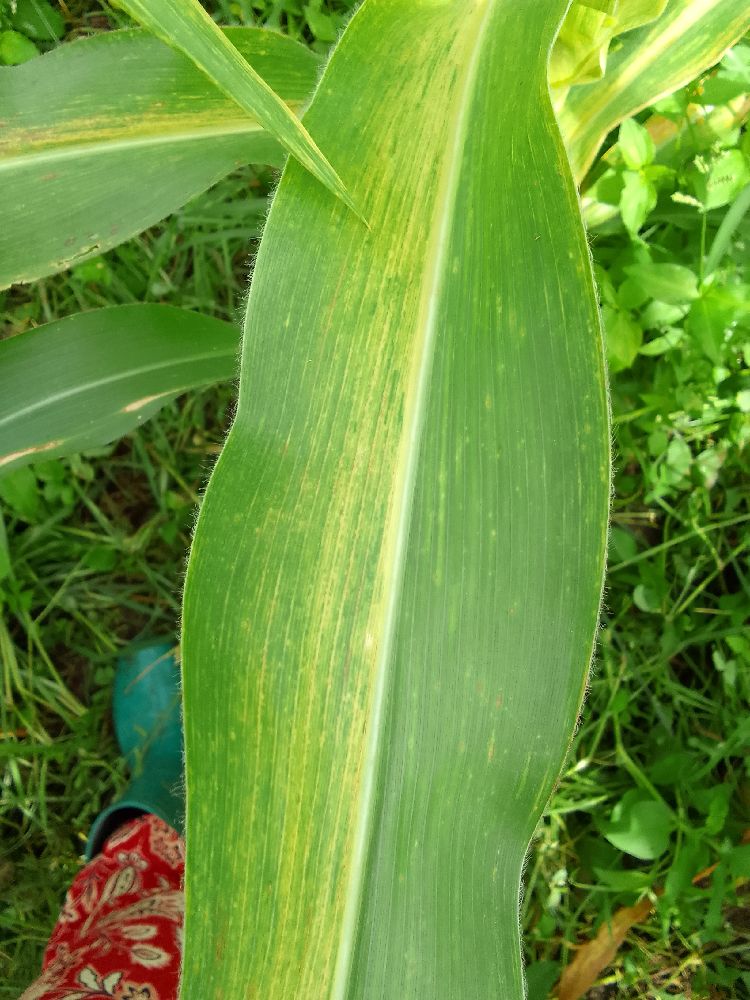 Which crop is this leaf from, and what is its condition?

maize, maize lethal necrosis
